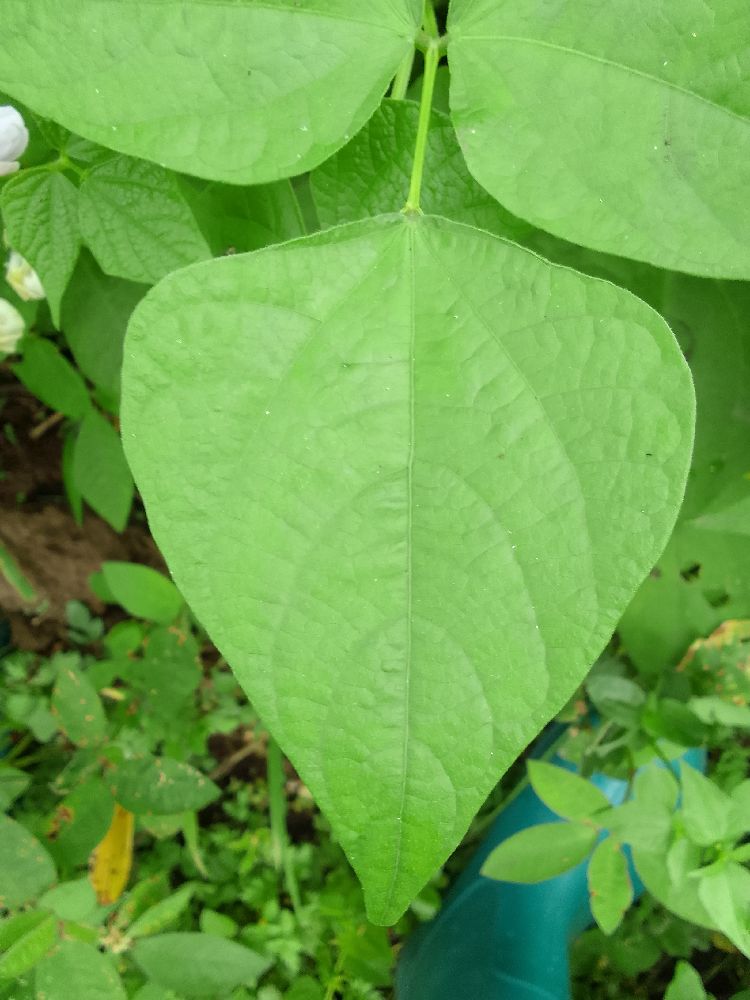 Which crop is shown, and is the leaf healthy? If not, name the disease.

common bean, healthy
